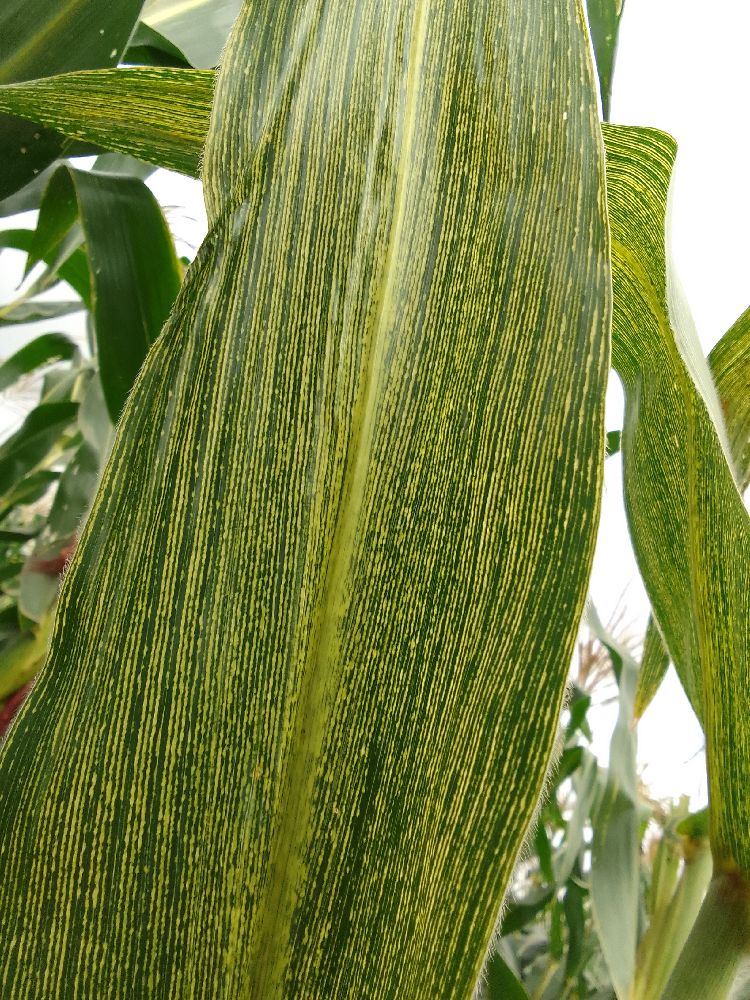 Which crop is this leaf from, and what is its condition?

maize, maize streak virus
